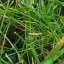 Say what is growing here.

grass
